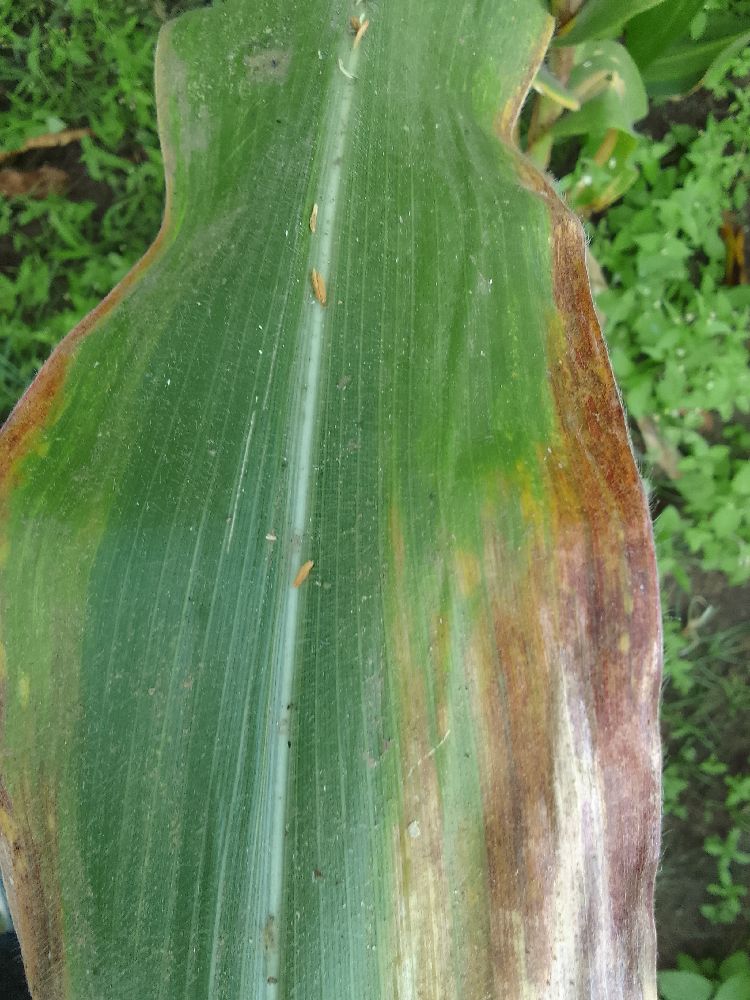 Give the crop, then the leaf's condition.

maize, maize lethal necrosis
